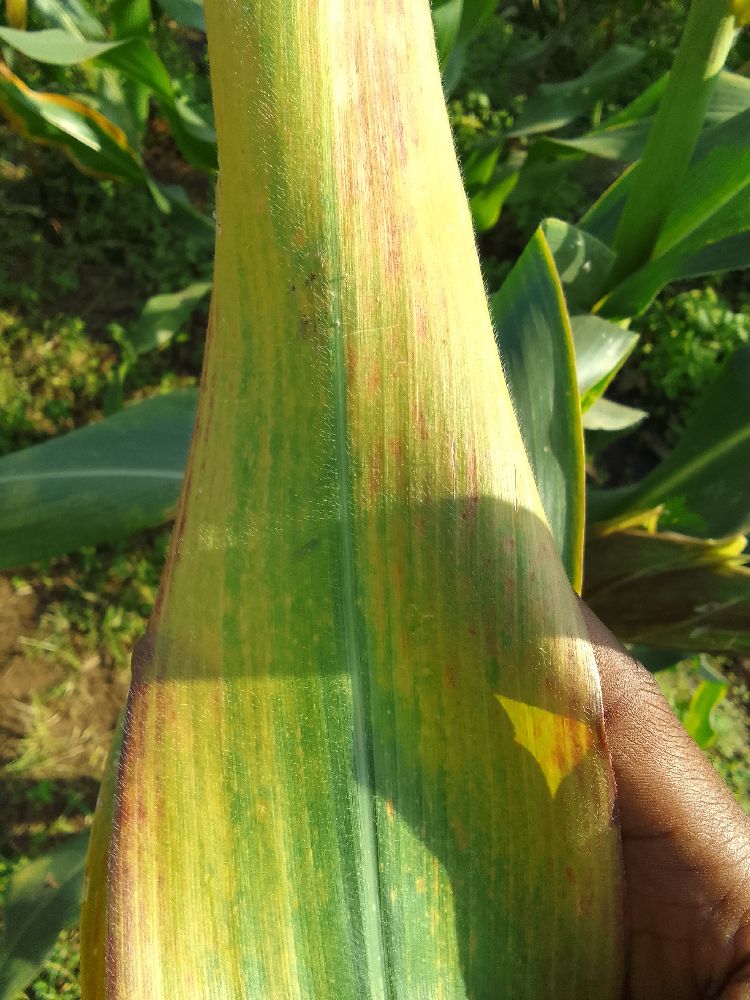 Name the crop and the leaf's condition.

maize, maize lethal necrosis
